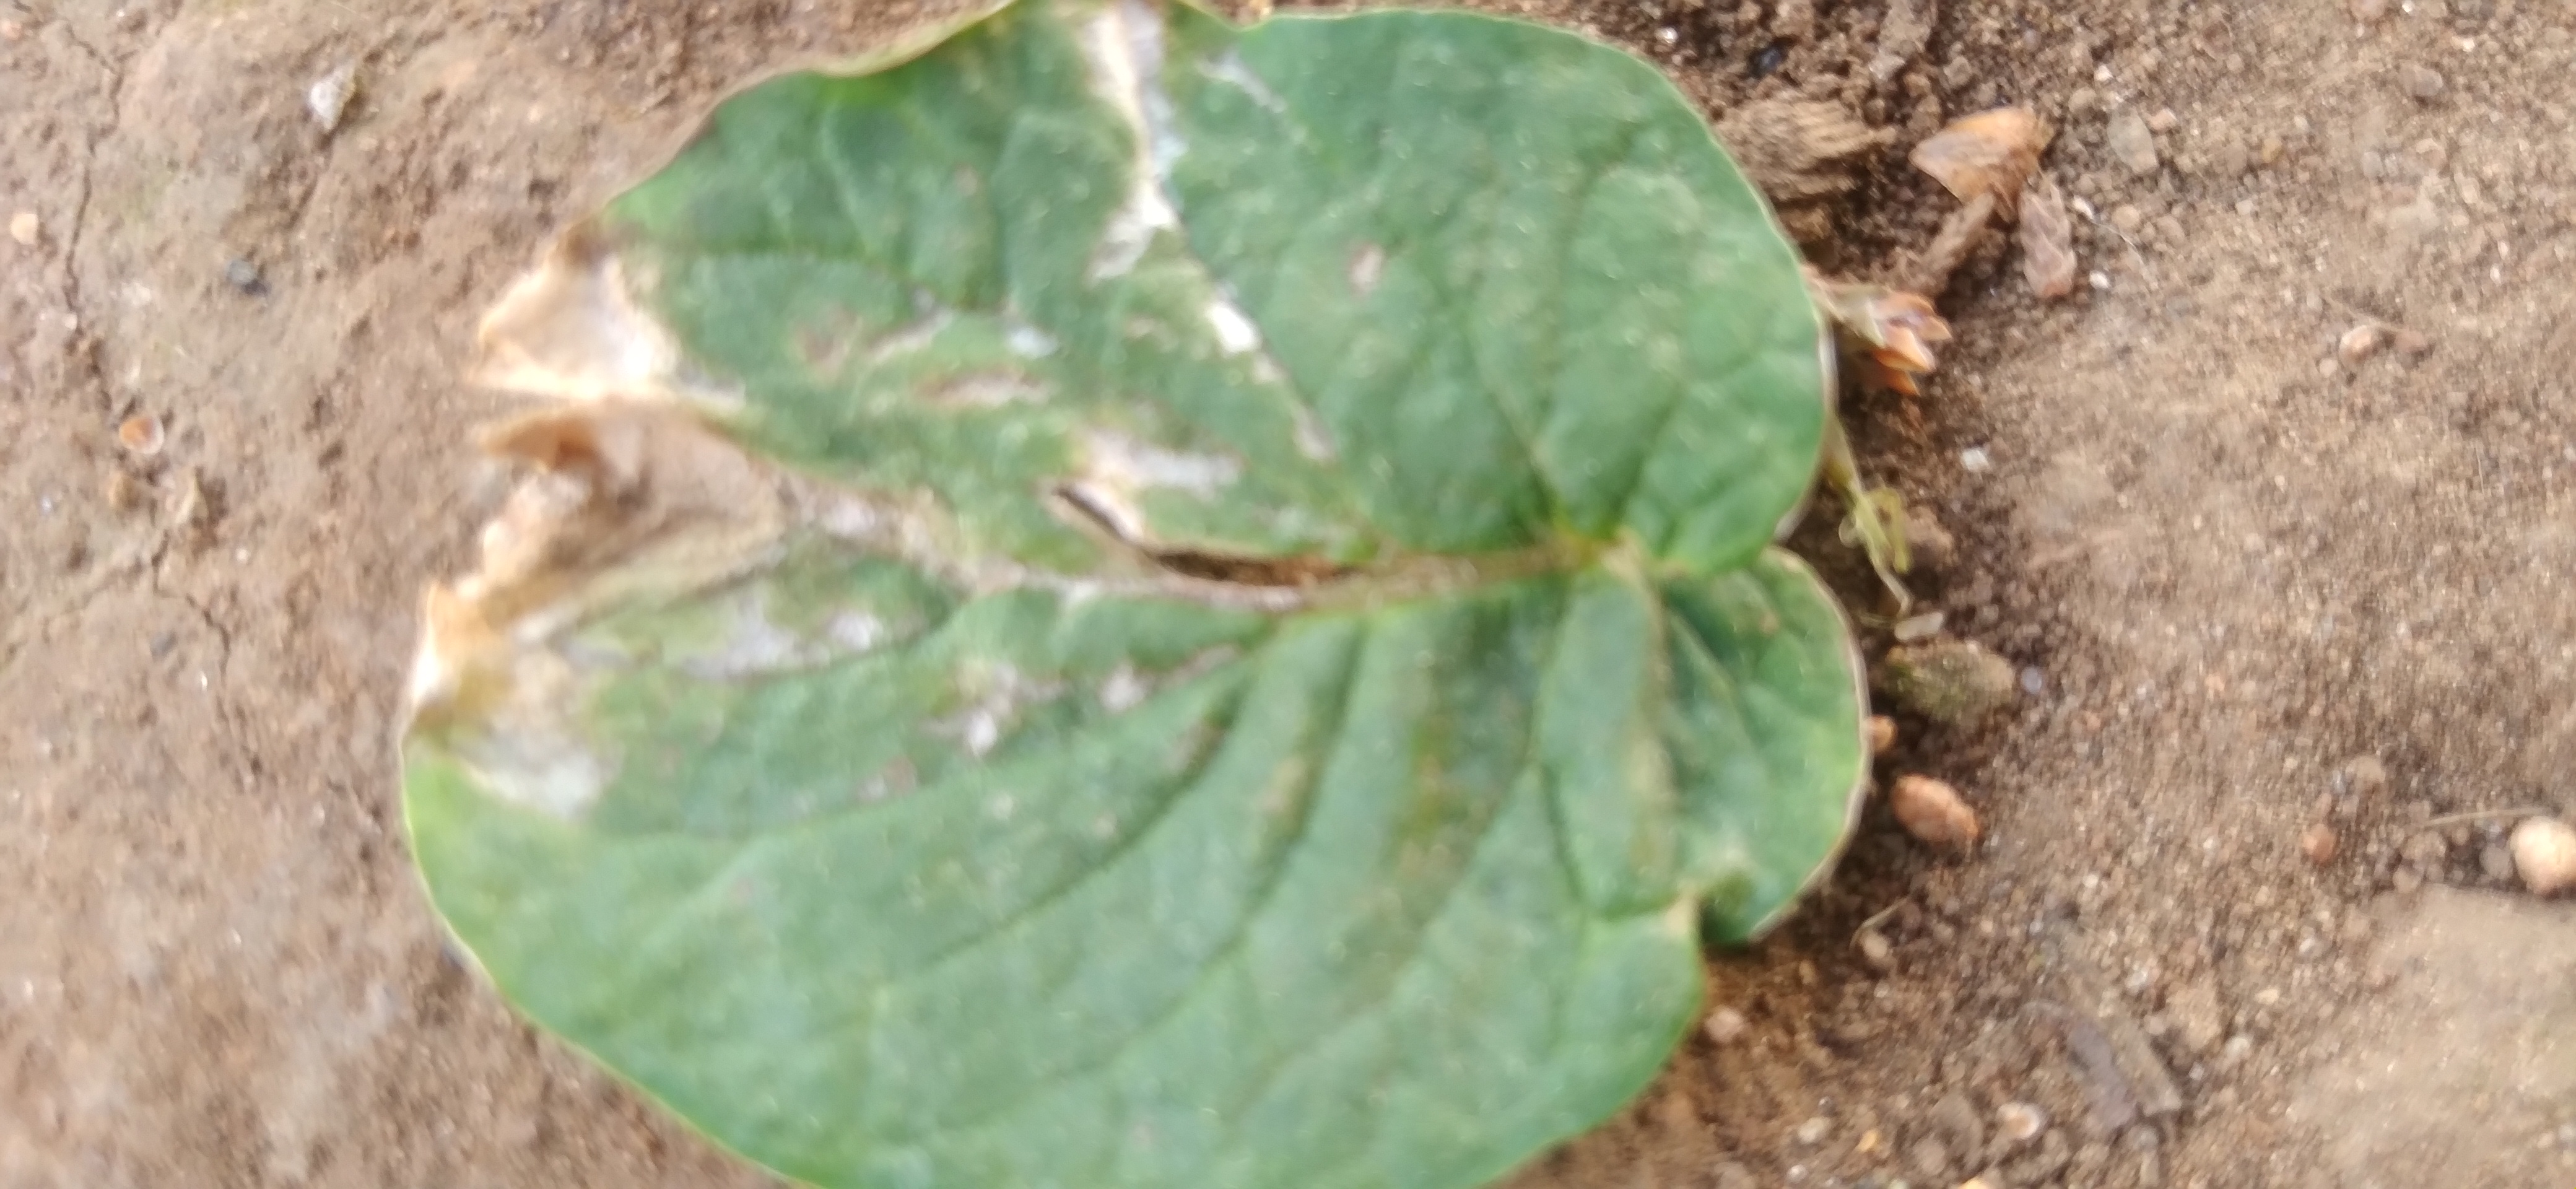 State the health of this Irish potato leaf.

early blight
